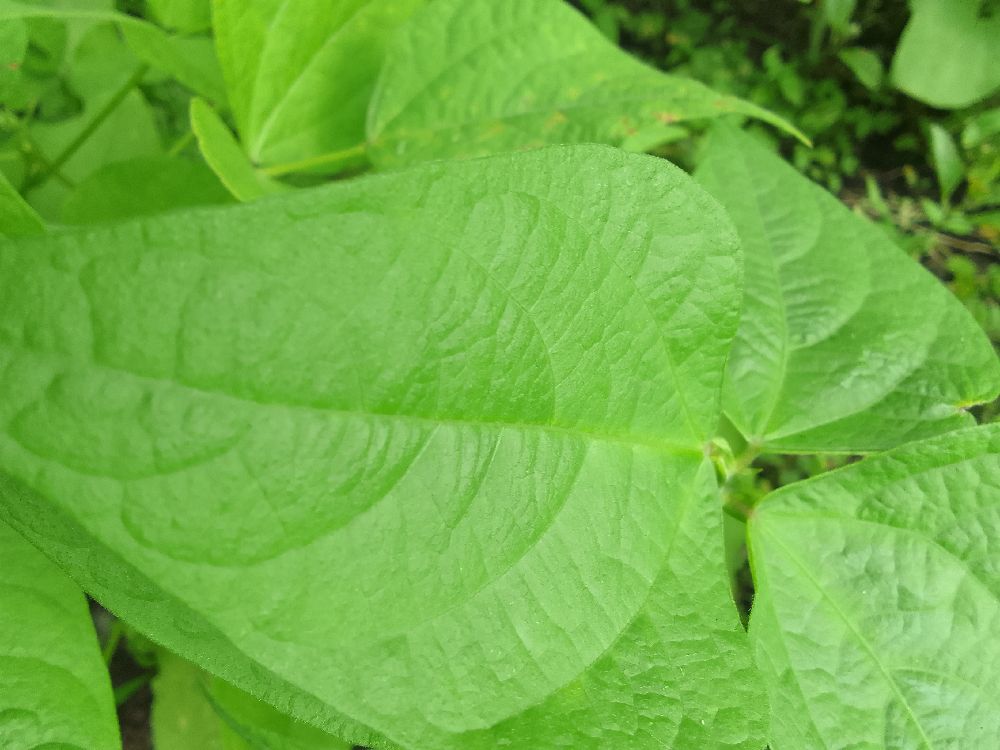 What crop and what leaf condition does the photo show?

common bean, healthy
